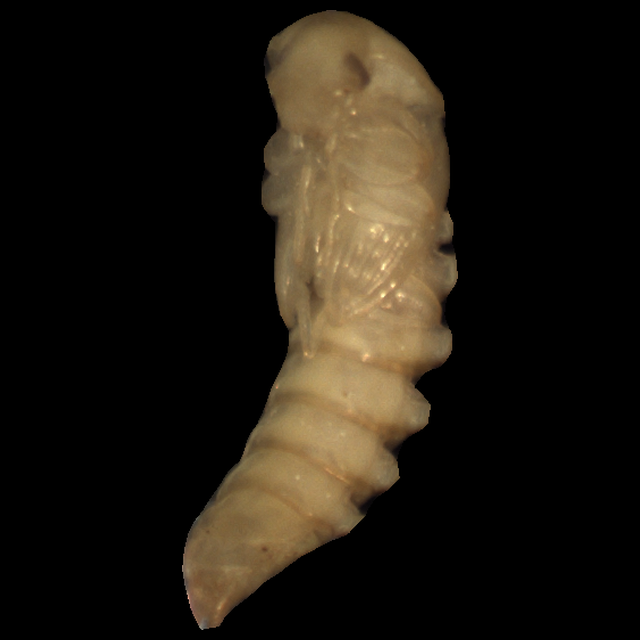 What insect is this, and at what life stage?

mealworm pupa
